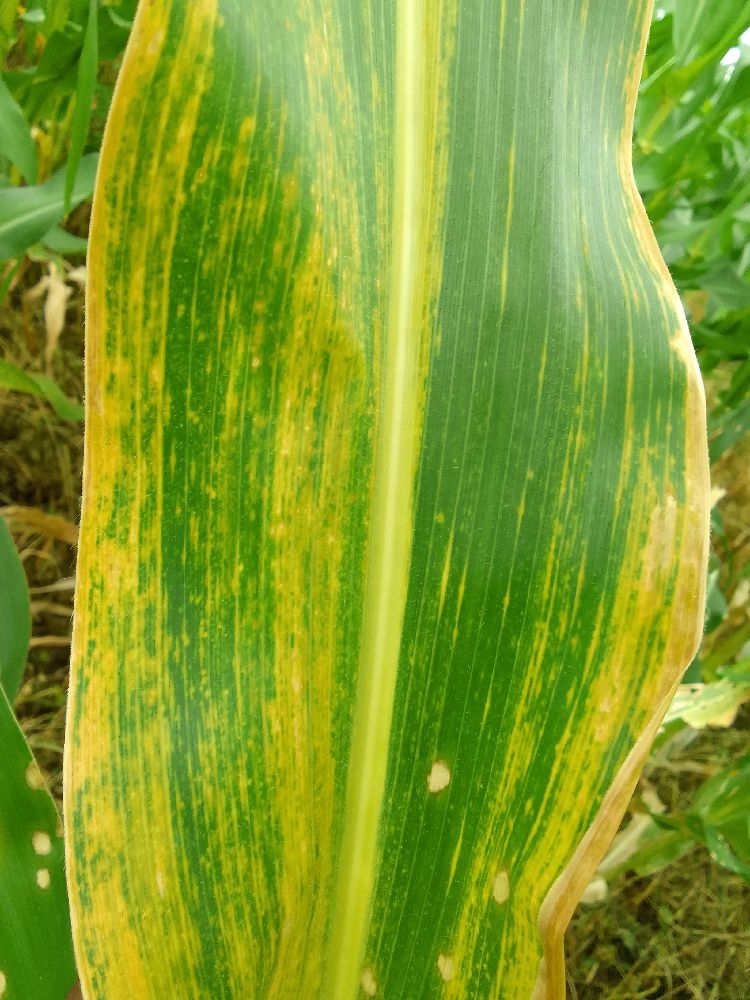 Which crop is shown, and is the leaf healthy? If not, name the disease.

maize, maize lethal necrosis
